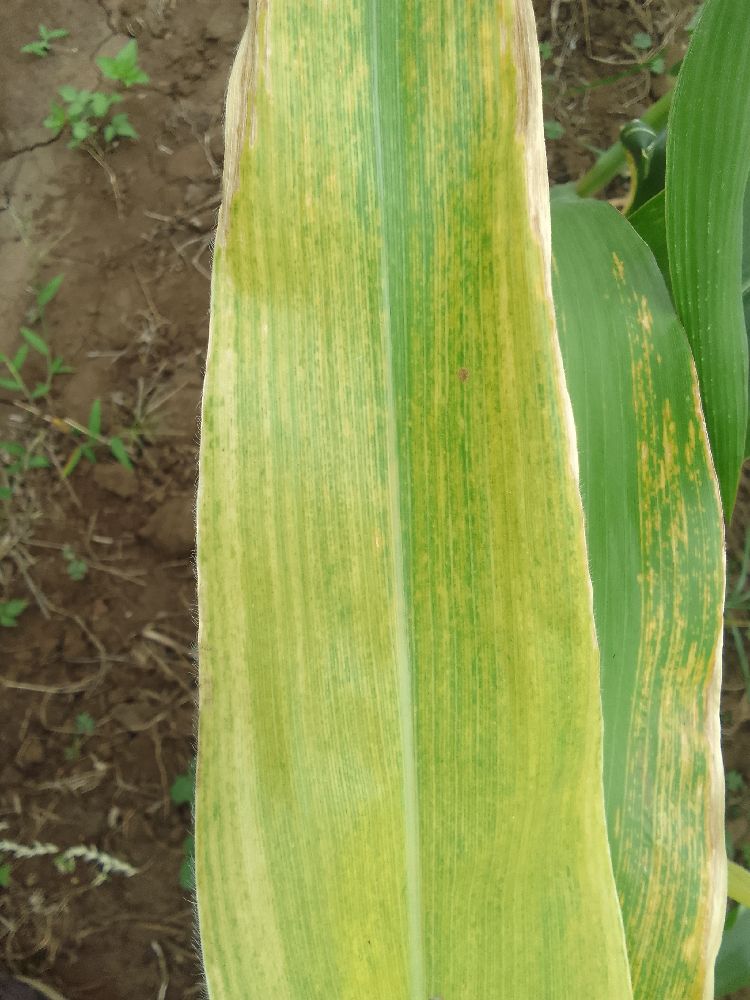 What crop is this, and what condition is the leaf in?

maize, maize lethal necrosis
